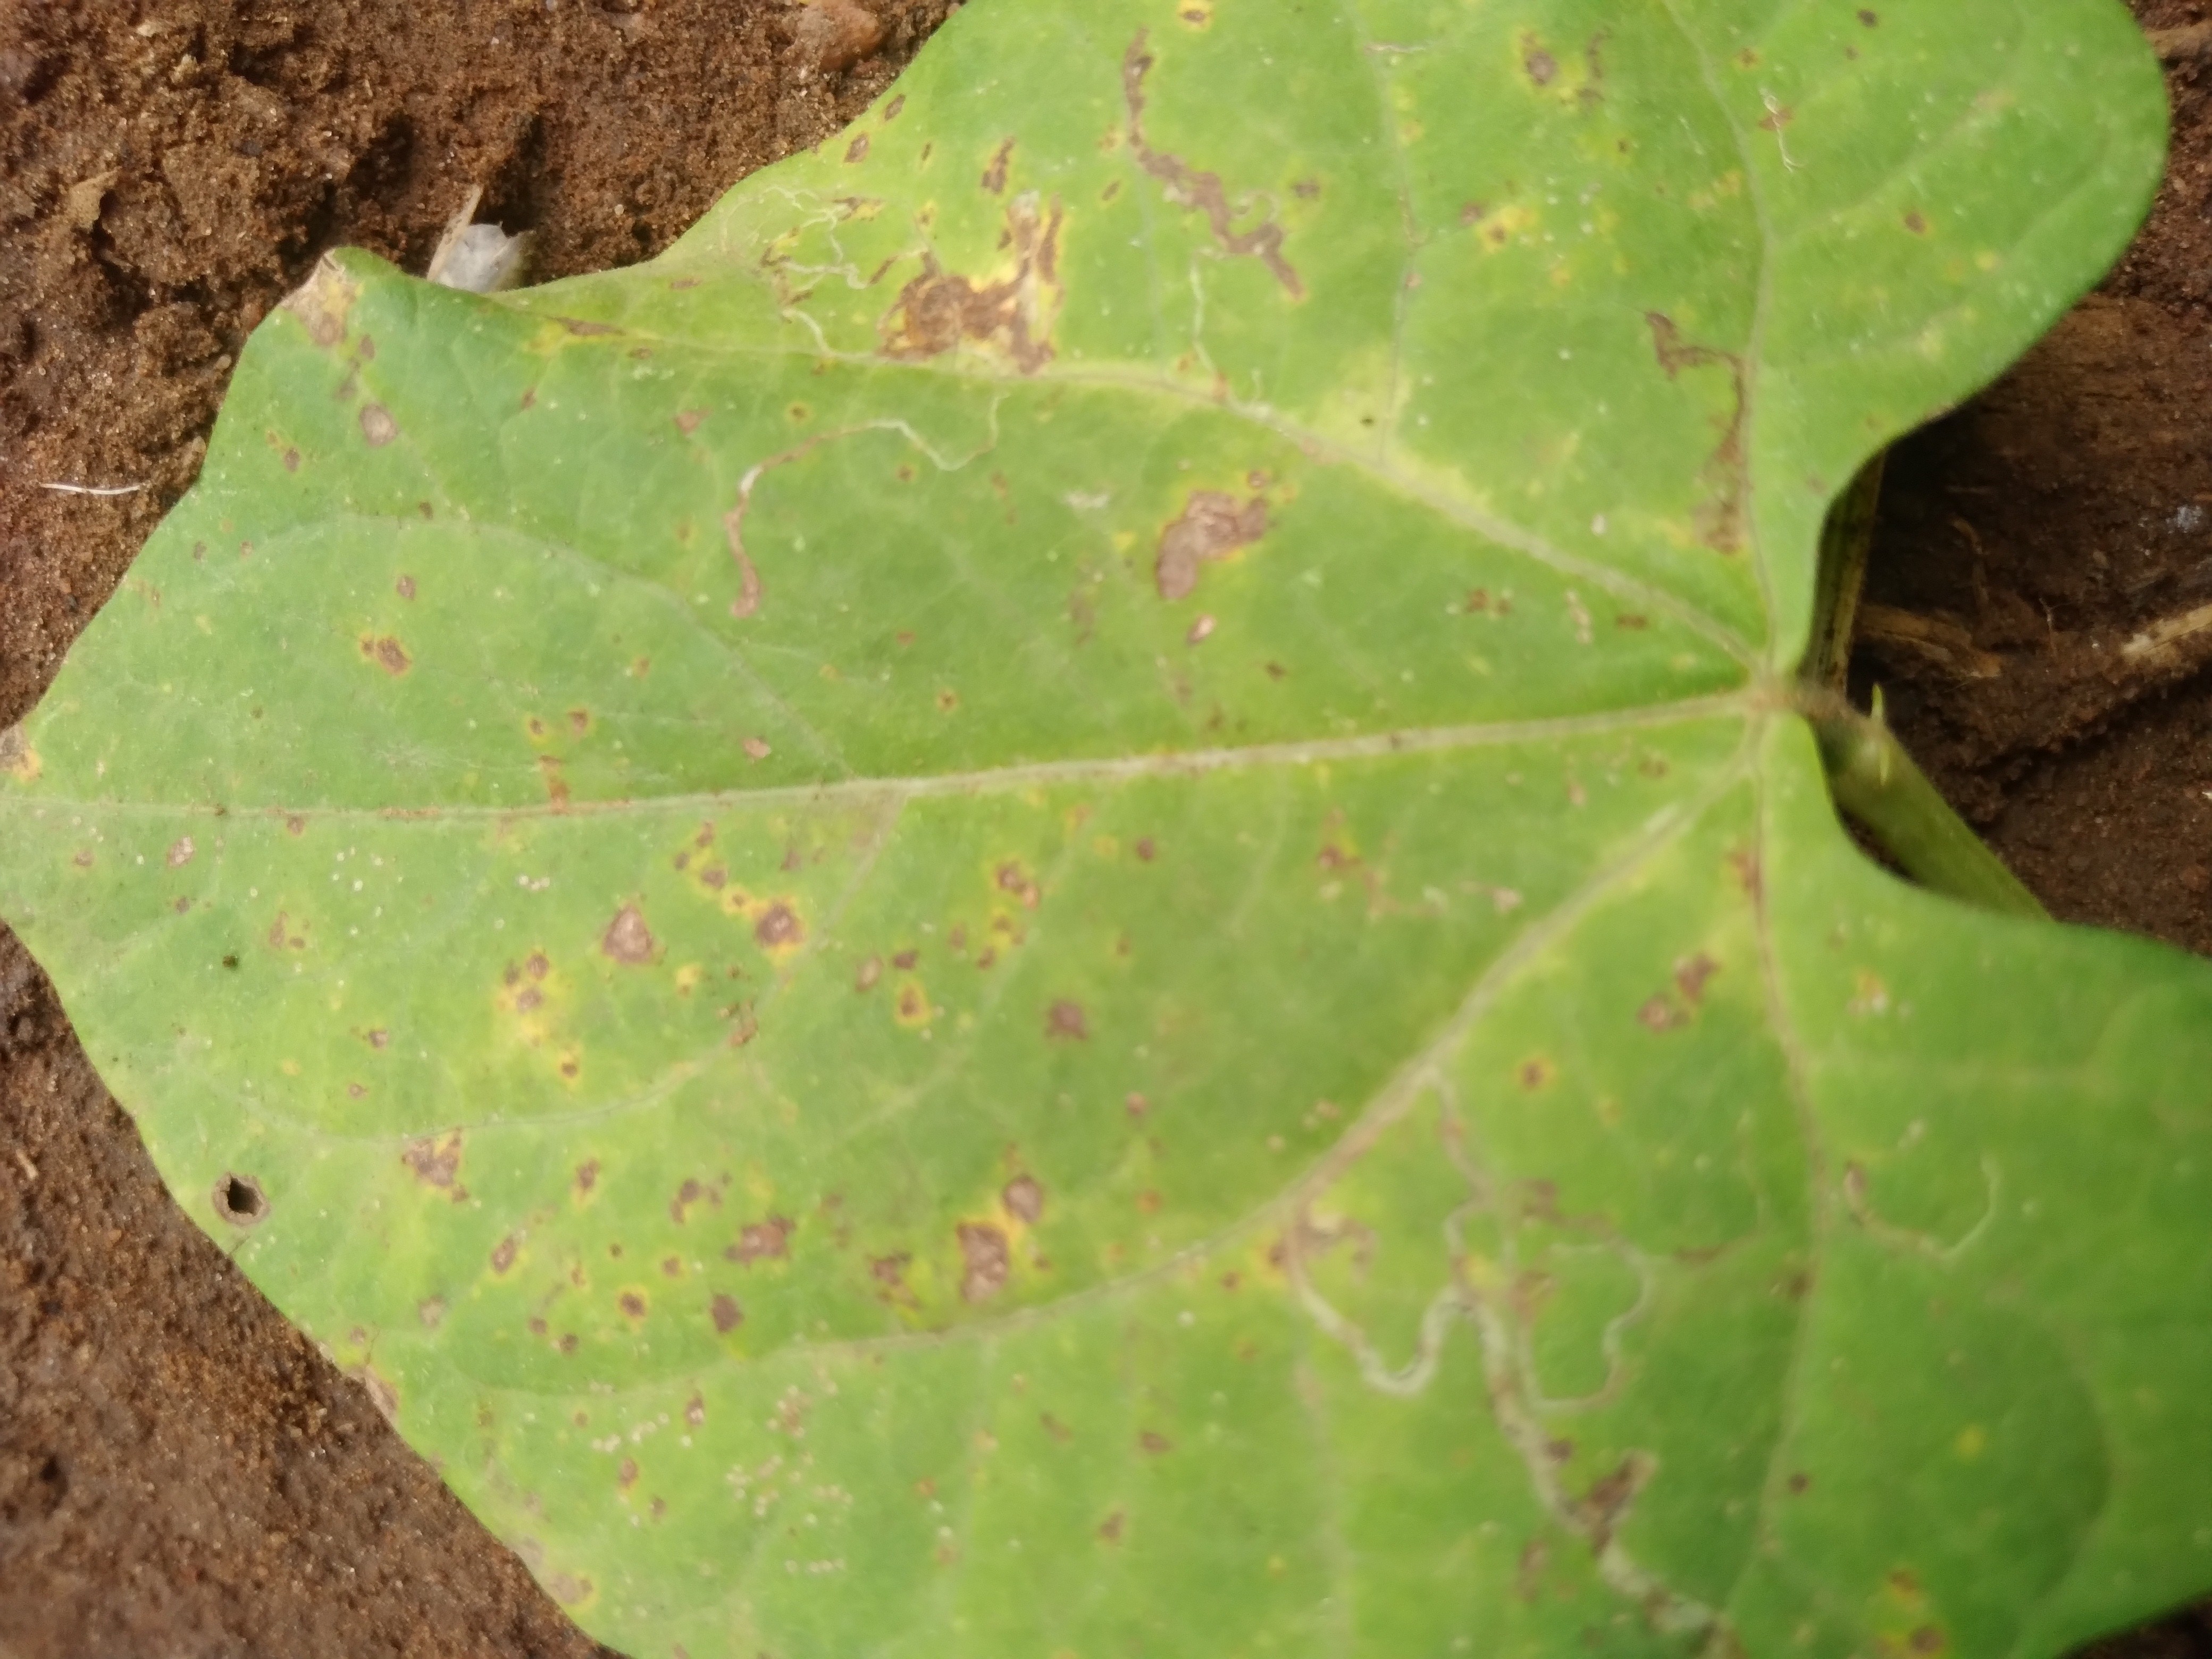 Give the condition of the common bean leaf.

rust
